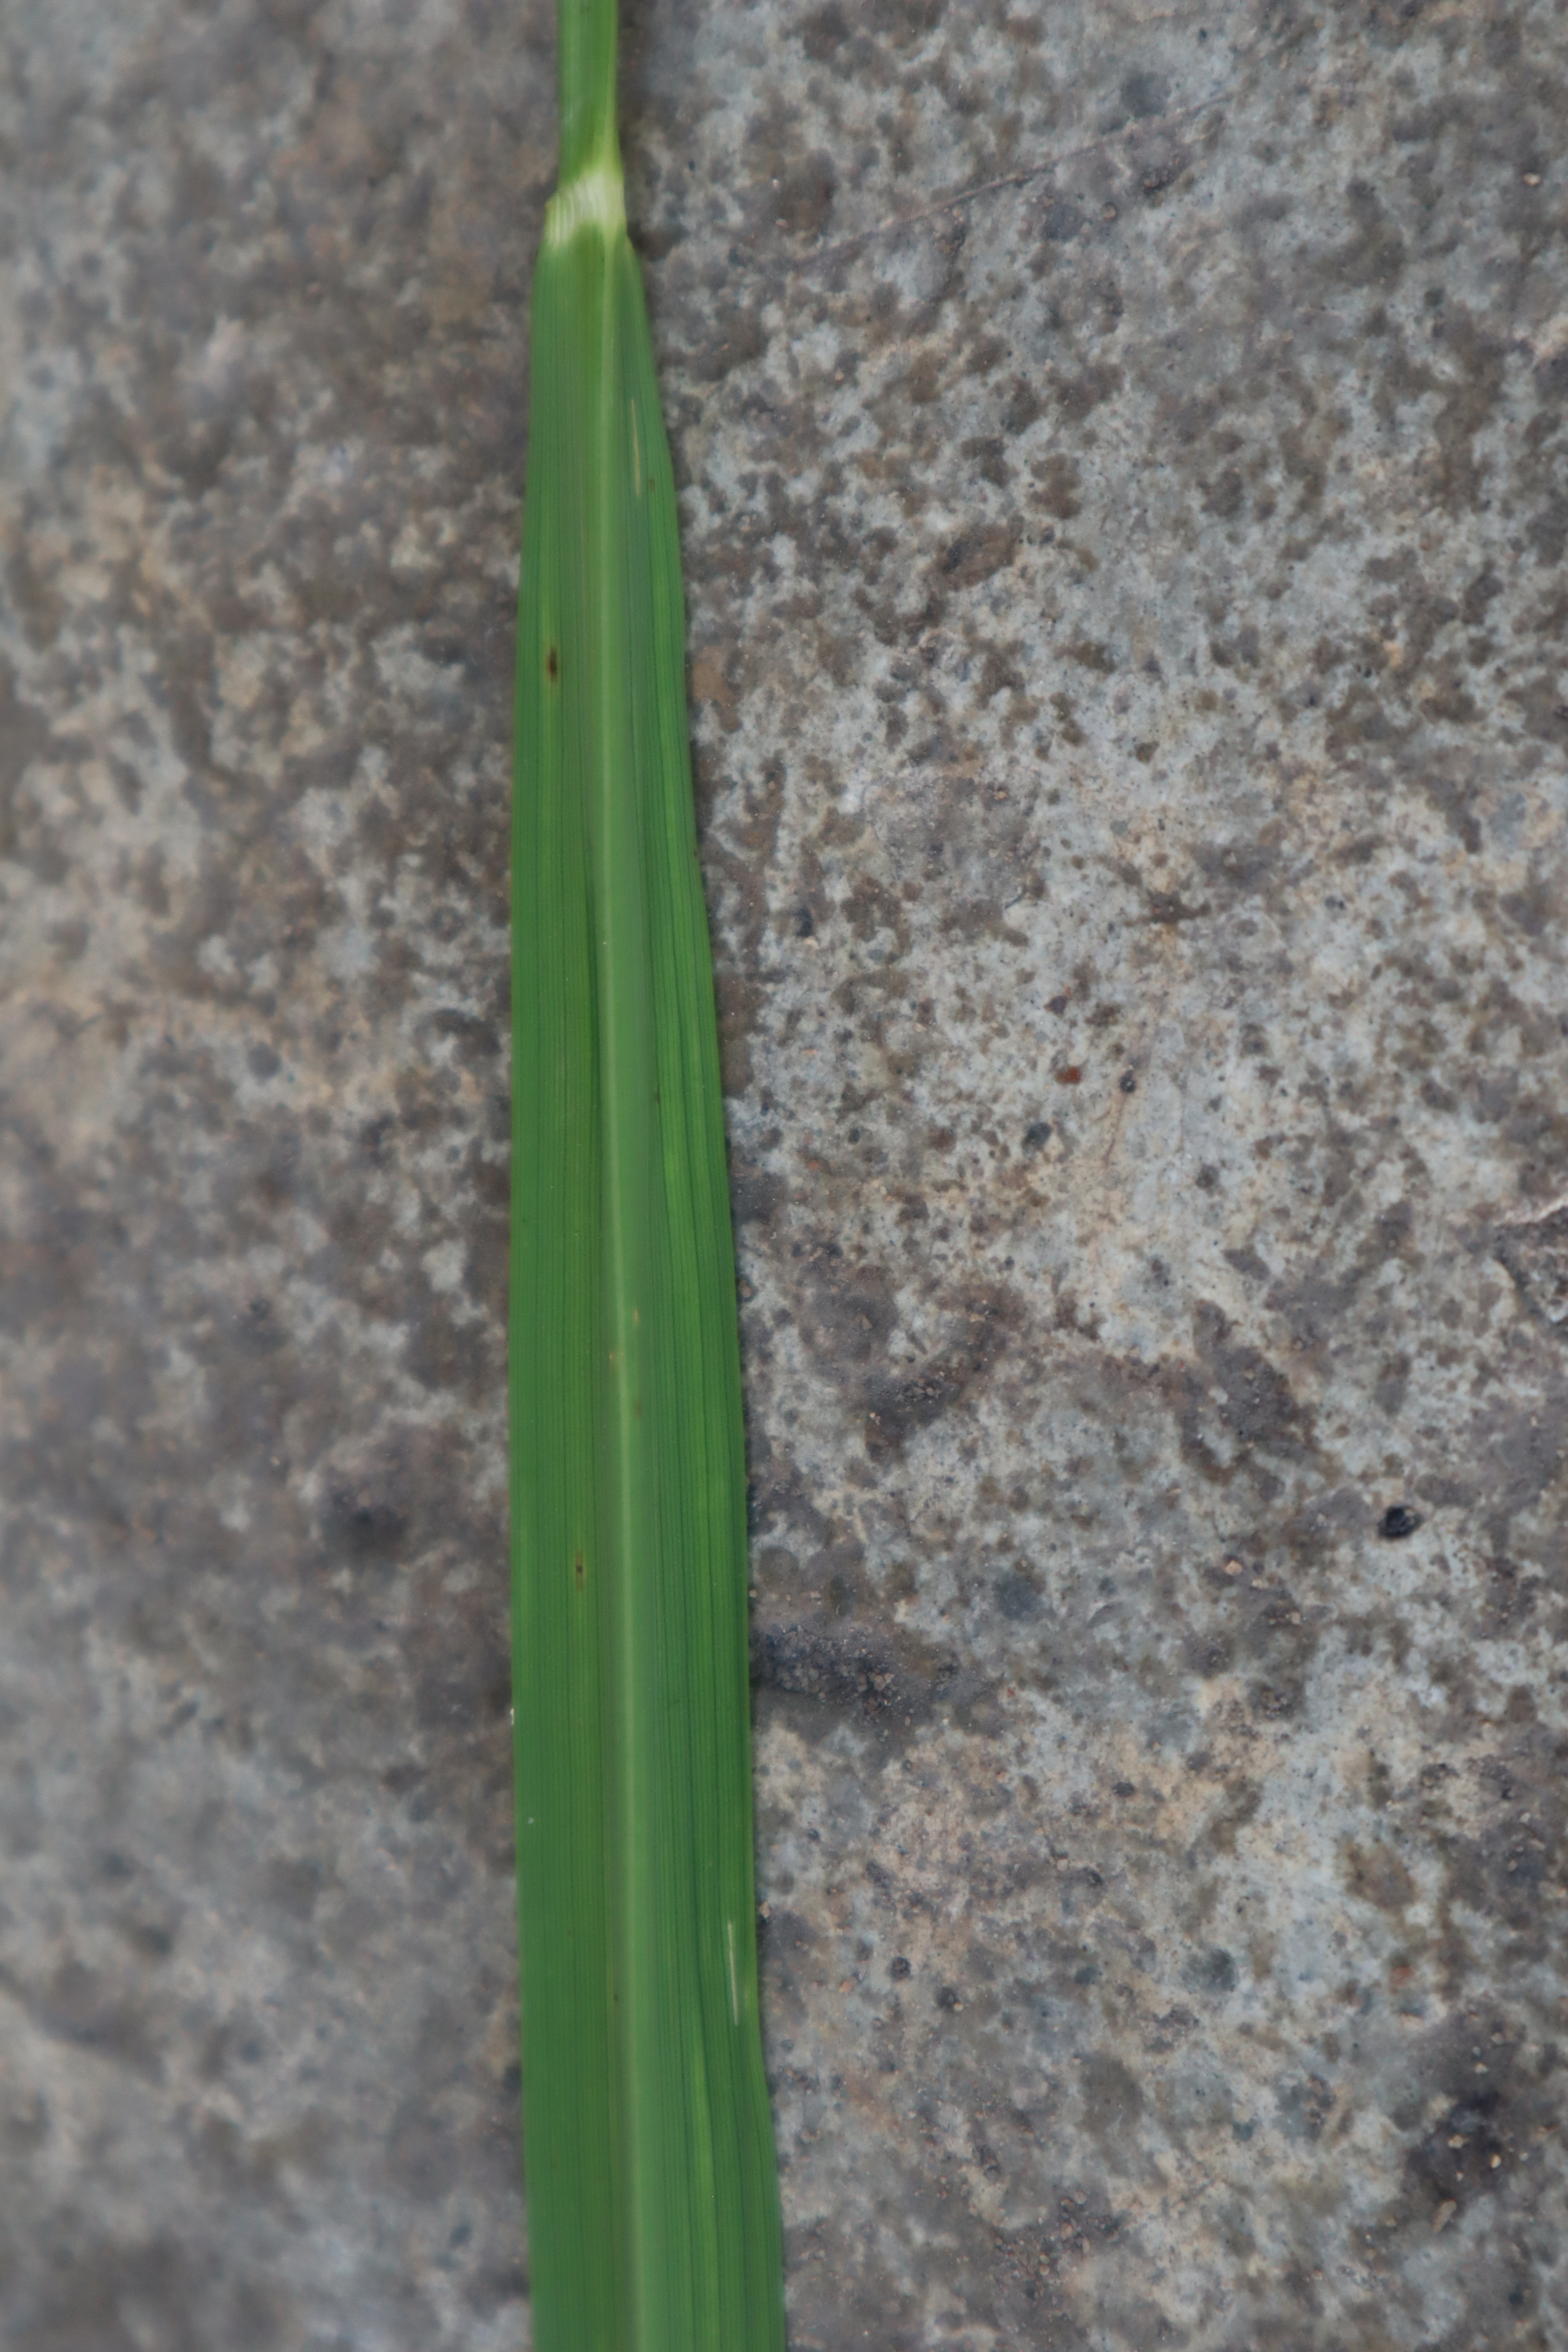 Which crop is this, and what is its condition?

rice, healthy leaves
